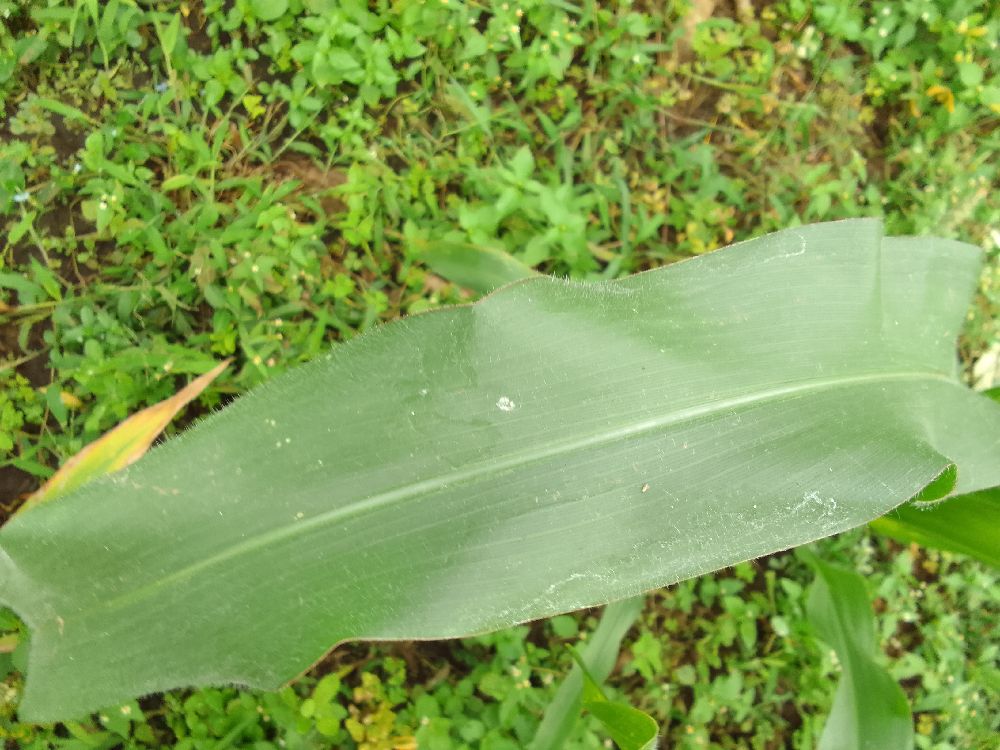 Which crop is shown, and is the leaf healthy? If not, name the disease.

maize, healthy
